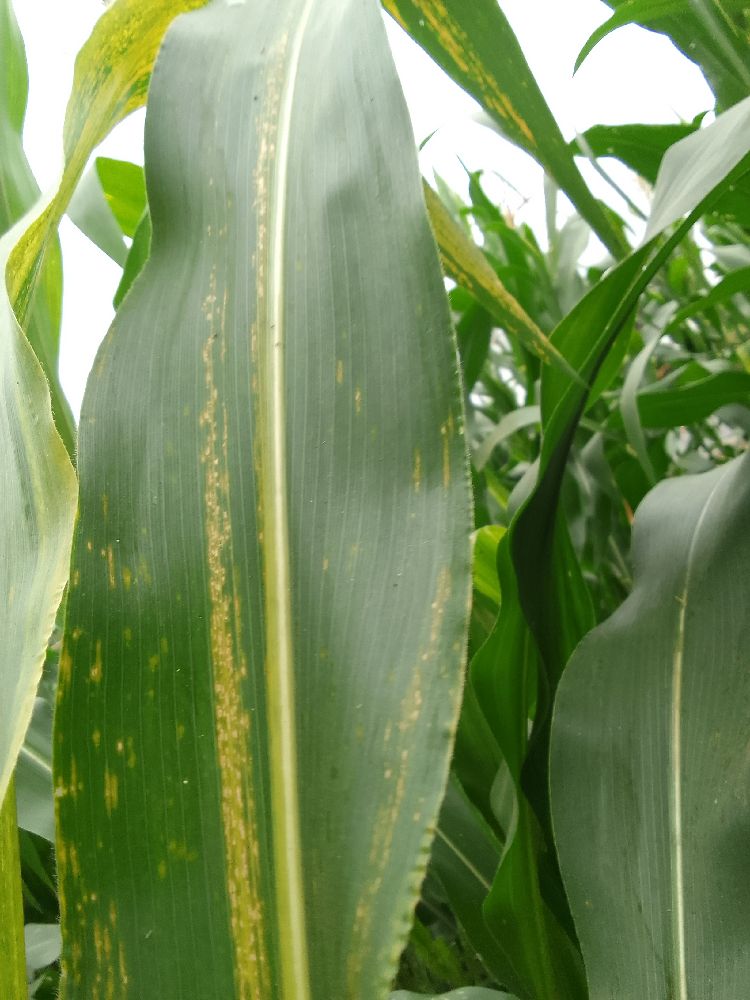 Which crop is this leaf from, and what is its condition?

maize, maize lethal necrosis
